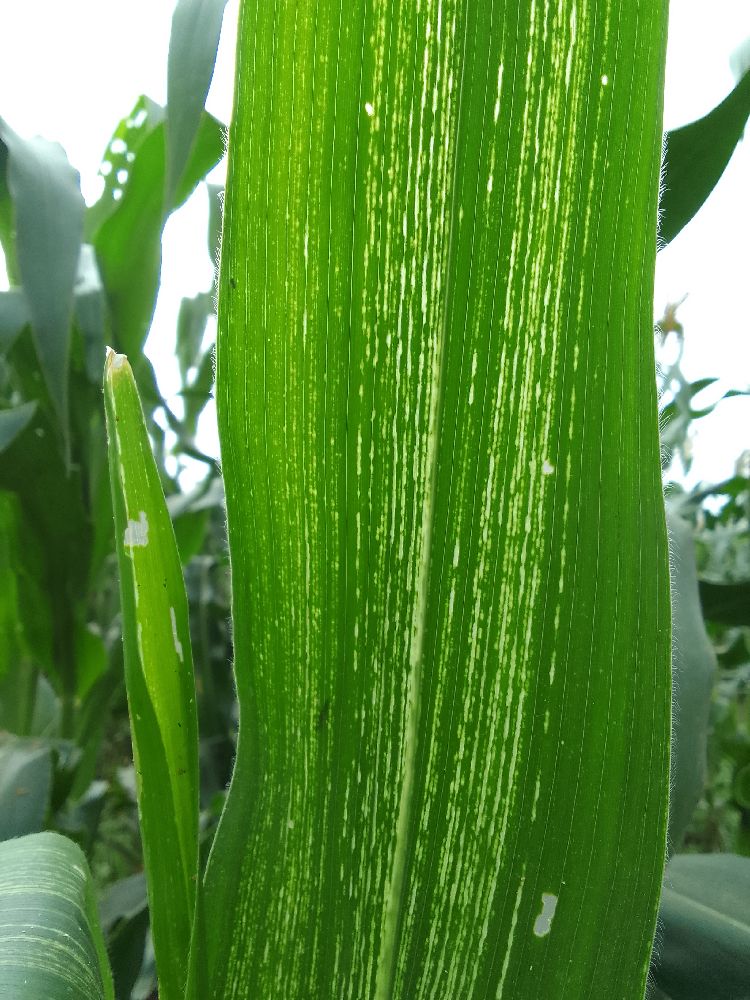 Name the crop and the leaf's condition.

maize, maize streak virus
